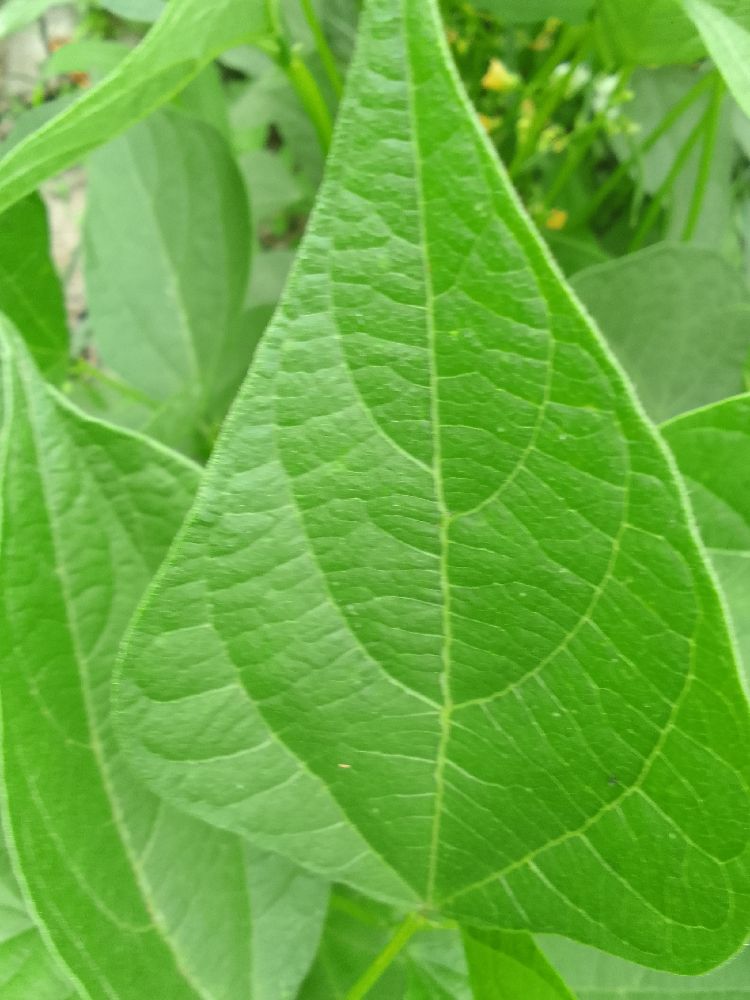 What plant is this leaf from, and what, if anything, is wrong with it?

common bean, healthy
